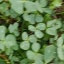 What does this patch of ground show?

unstructured weed
